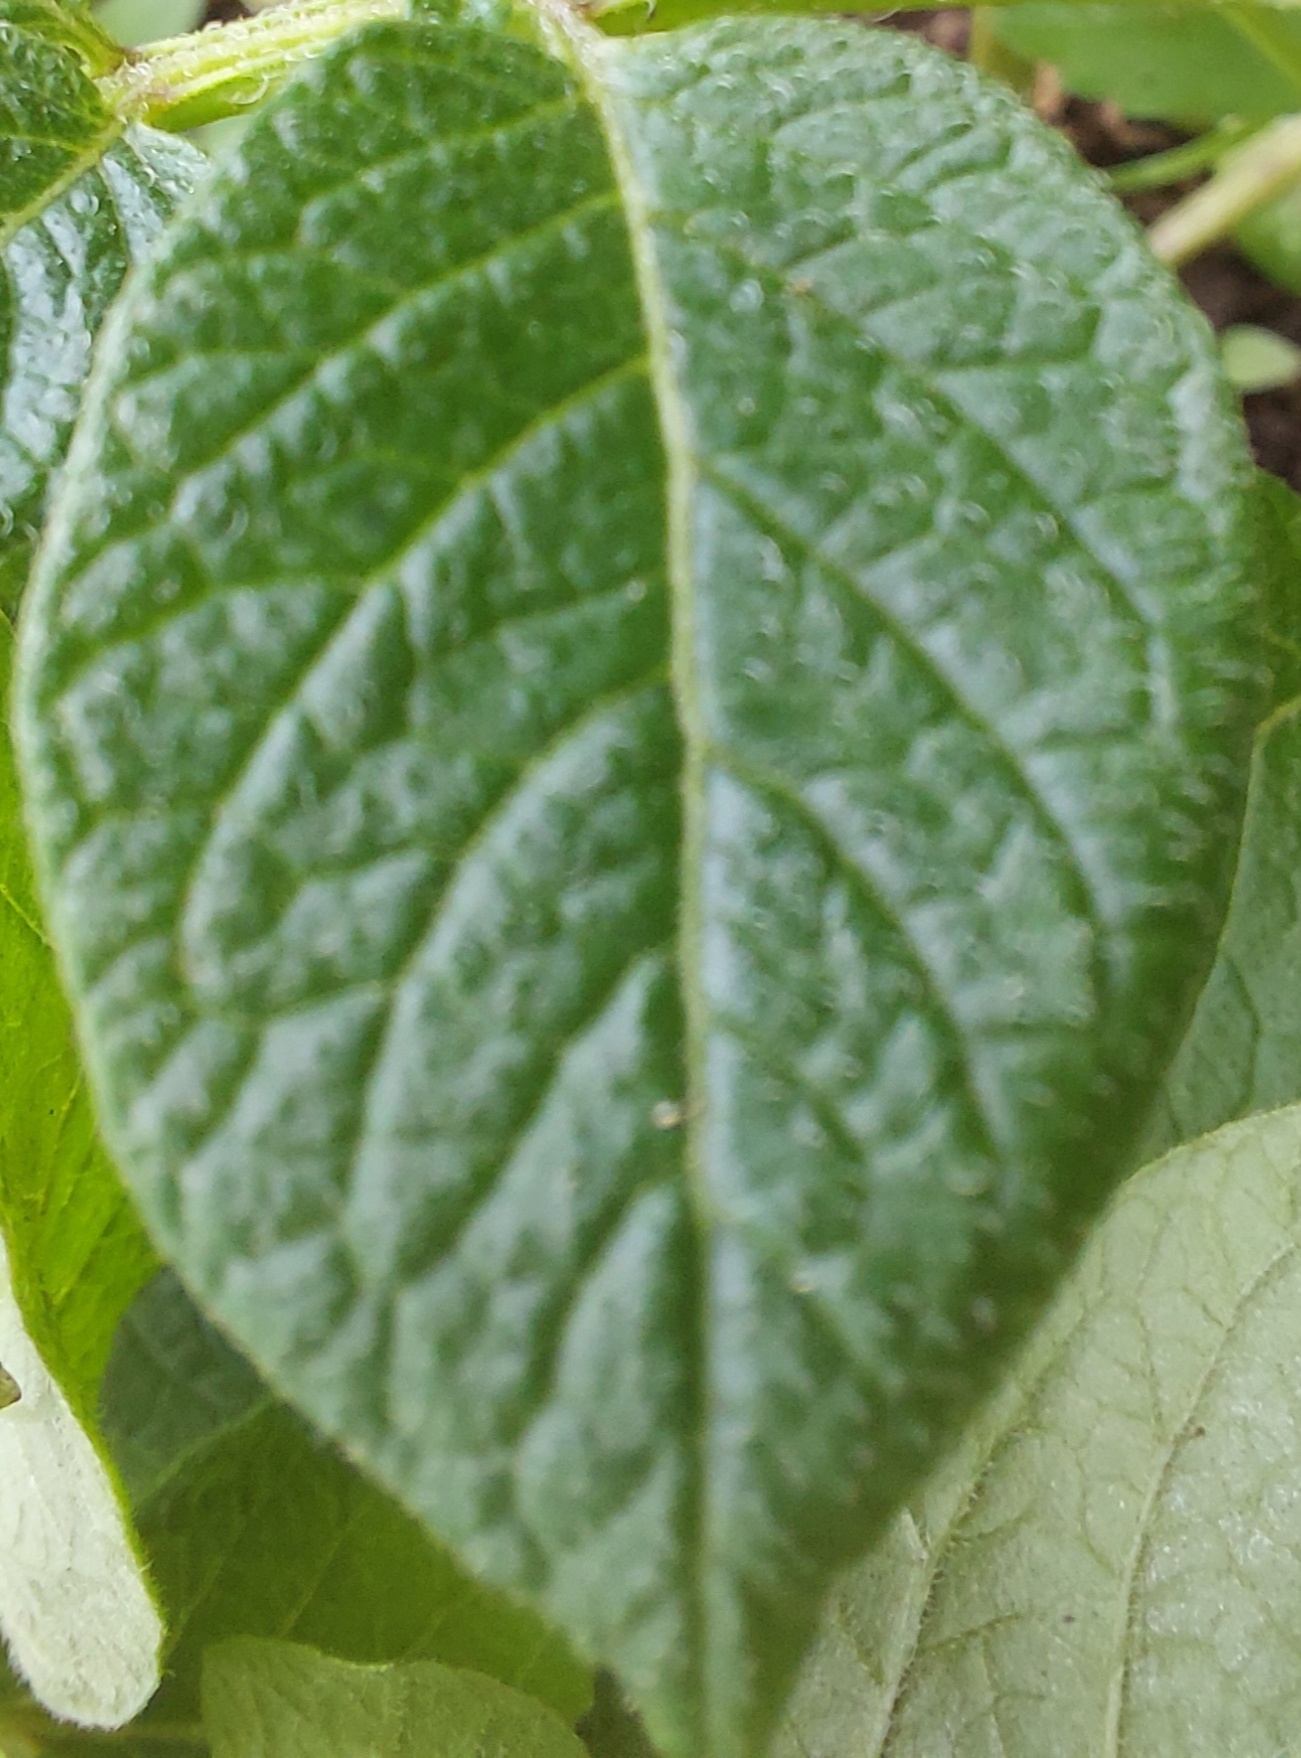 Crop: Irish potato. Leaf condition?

healthy
